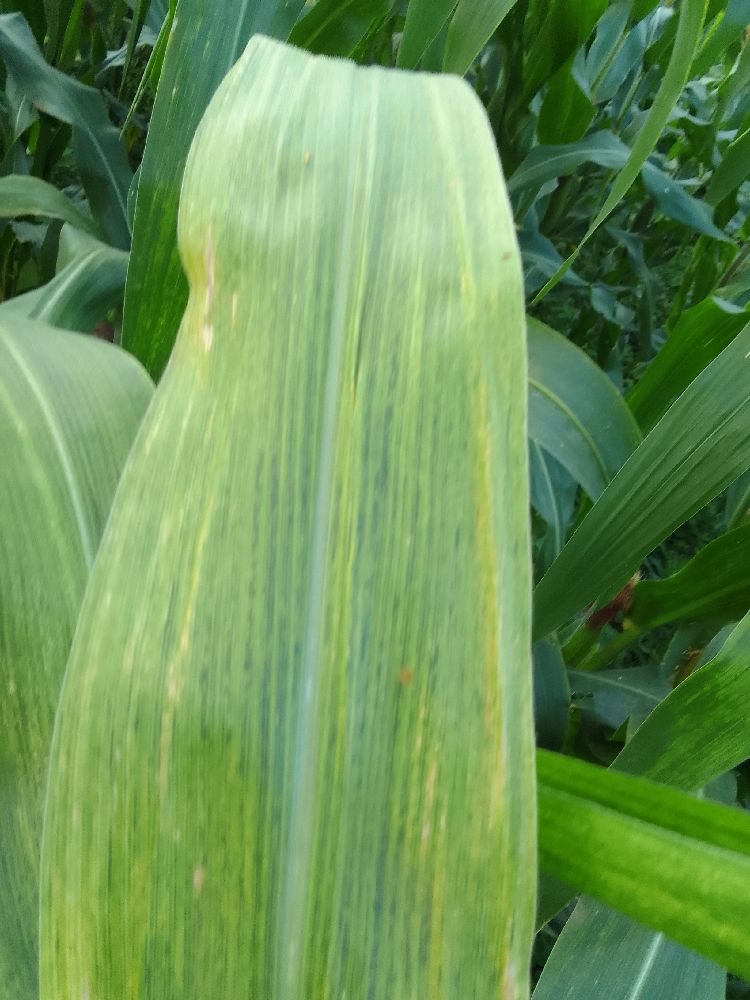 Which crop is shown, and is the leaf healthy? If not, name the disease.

maize, maize lethal necrosis
